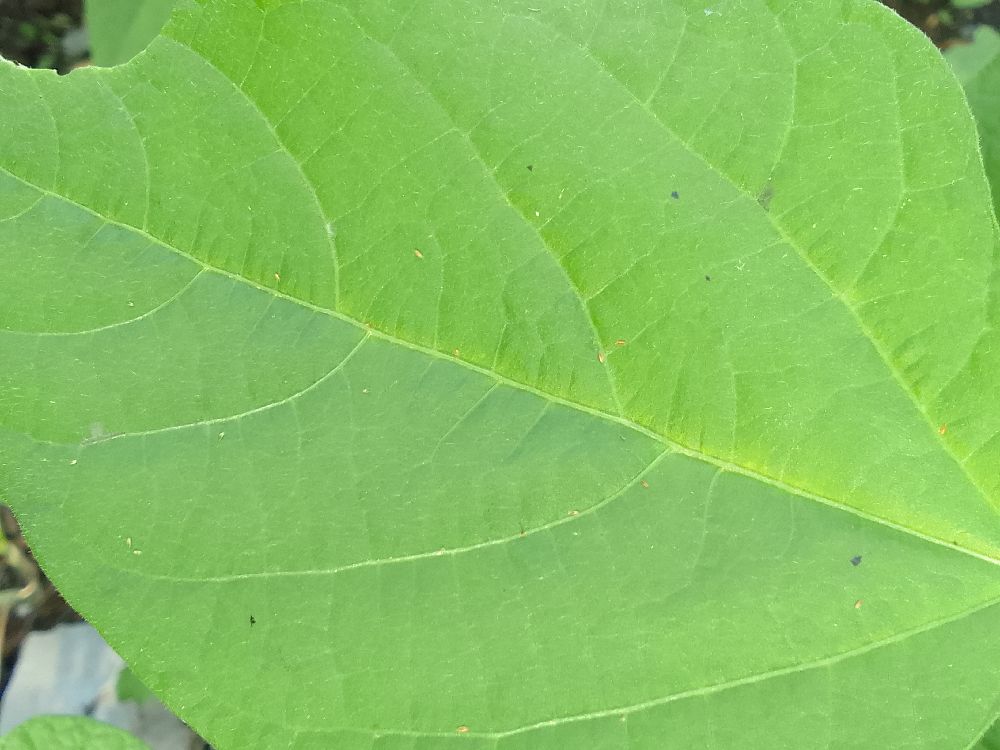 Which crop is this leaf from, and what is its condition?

common bean, healthy
